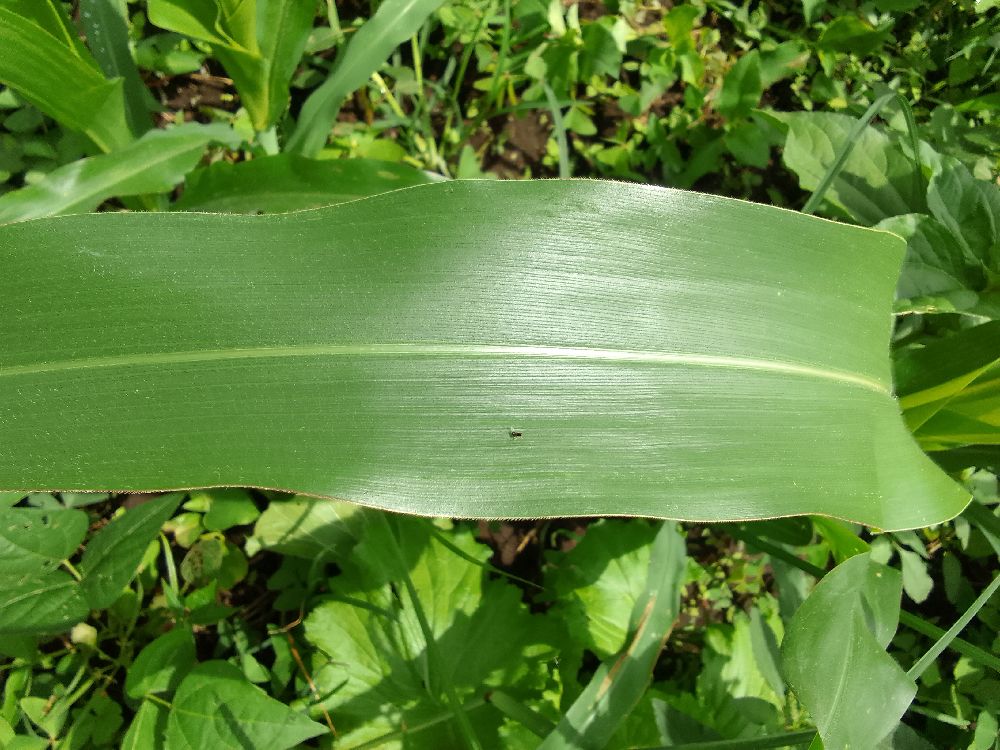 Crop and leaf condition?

maize, healthy
